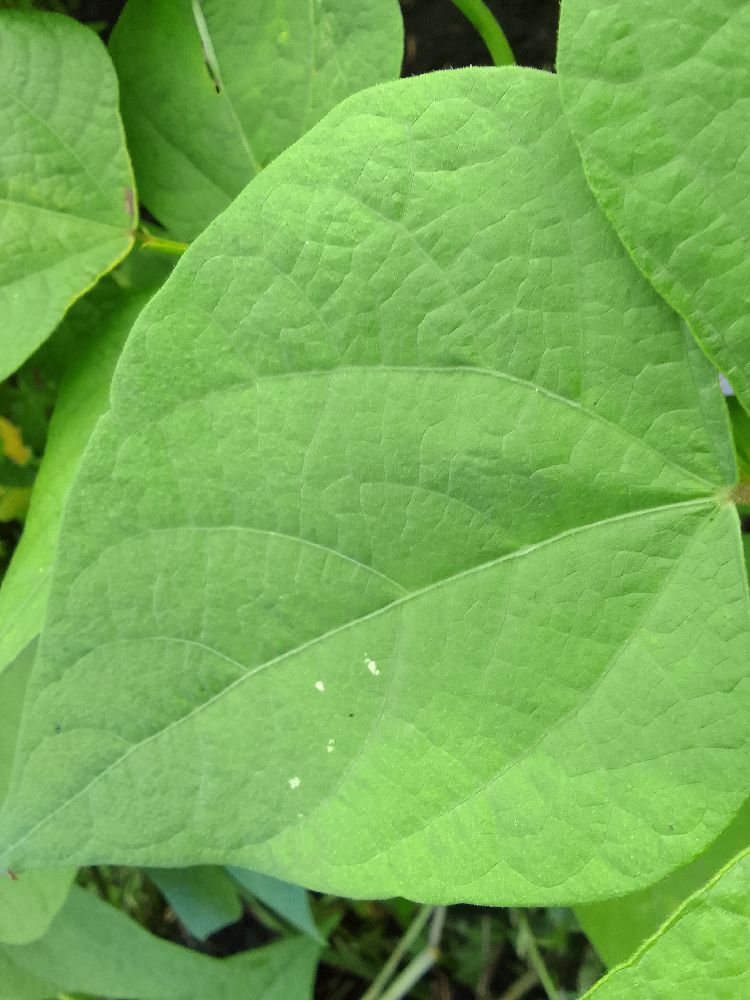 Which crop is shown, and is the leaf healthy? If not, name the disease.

common bean, healthy
